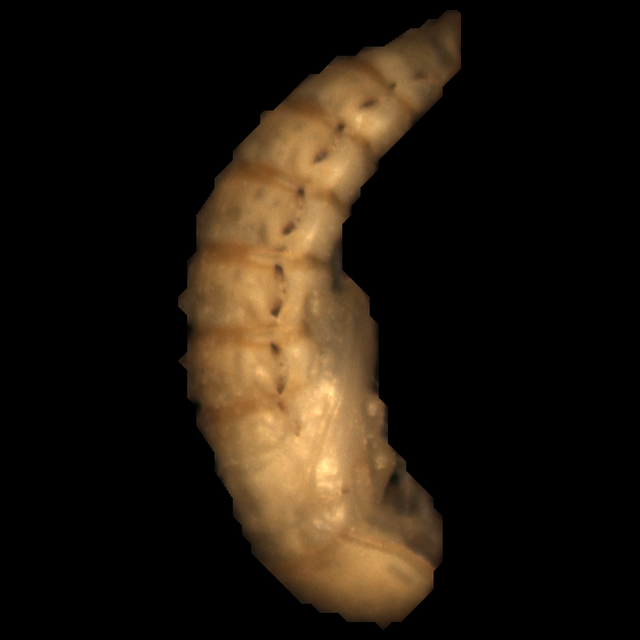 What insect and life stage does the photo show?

mealworm pupa
